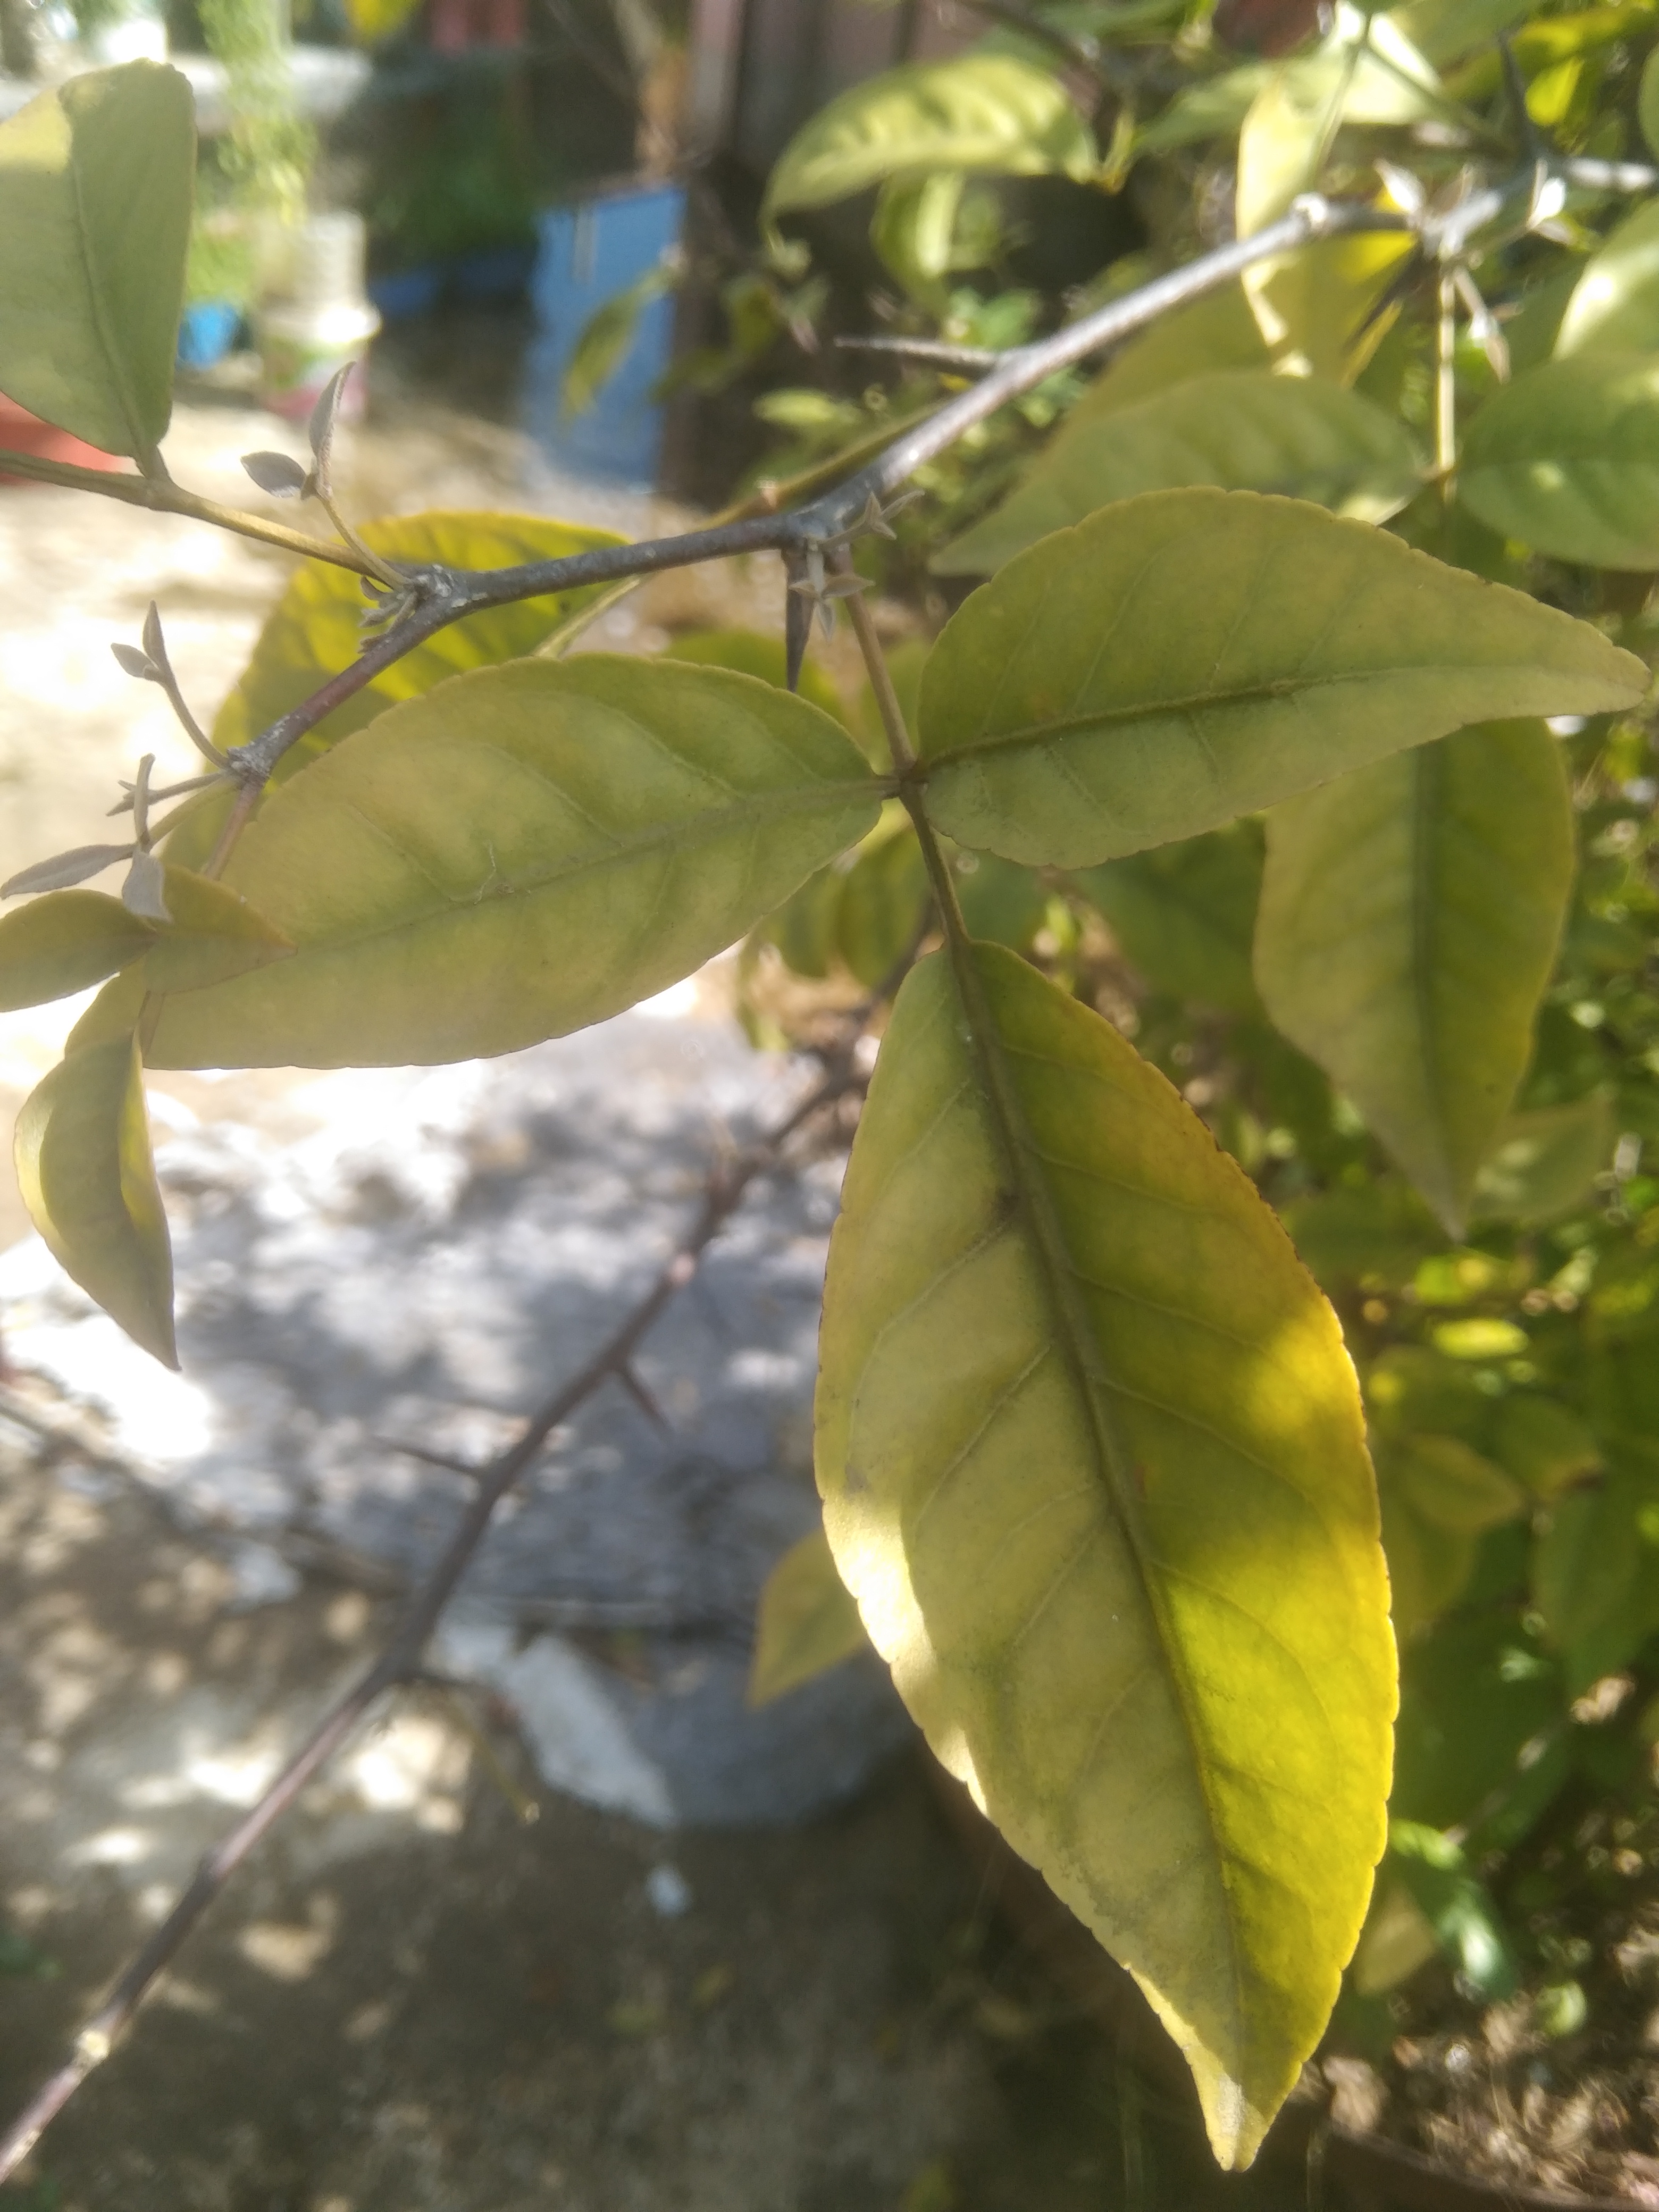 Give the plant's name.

wood apple
